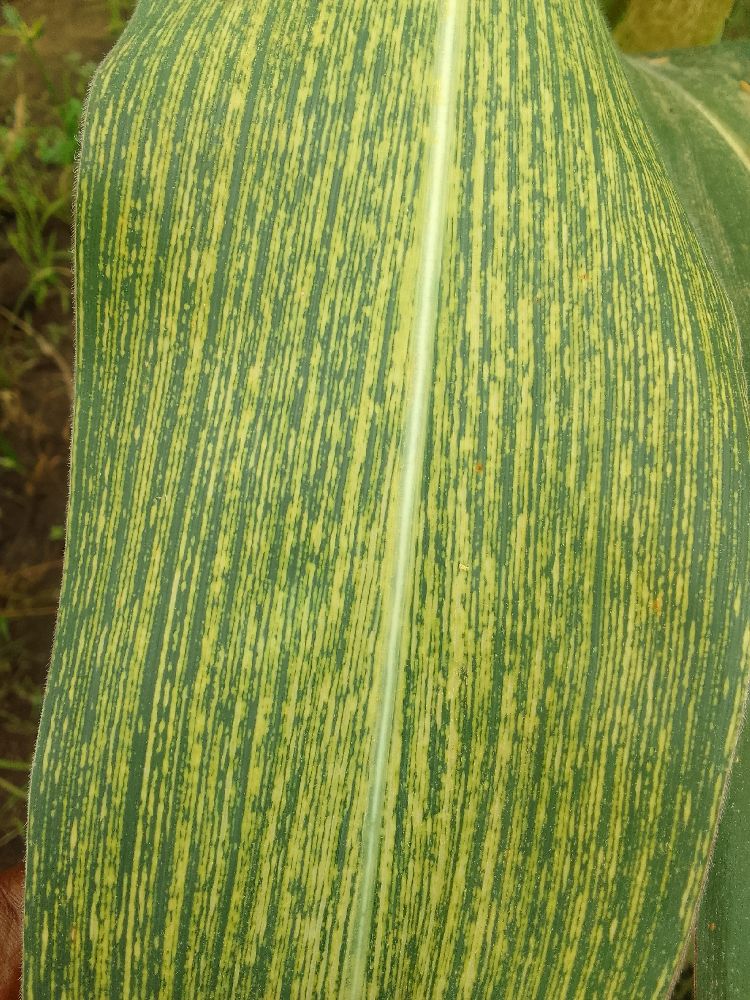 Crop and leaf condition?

maize, maize streak virus
